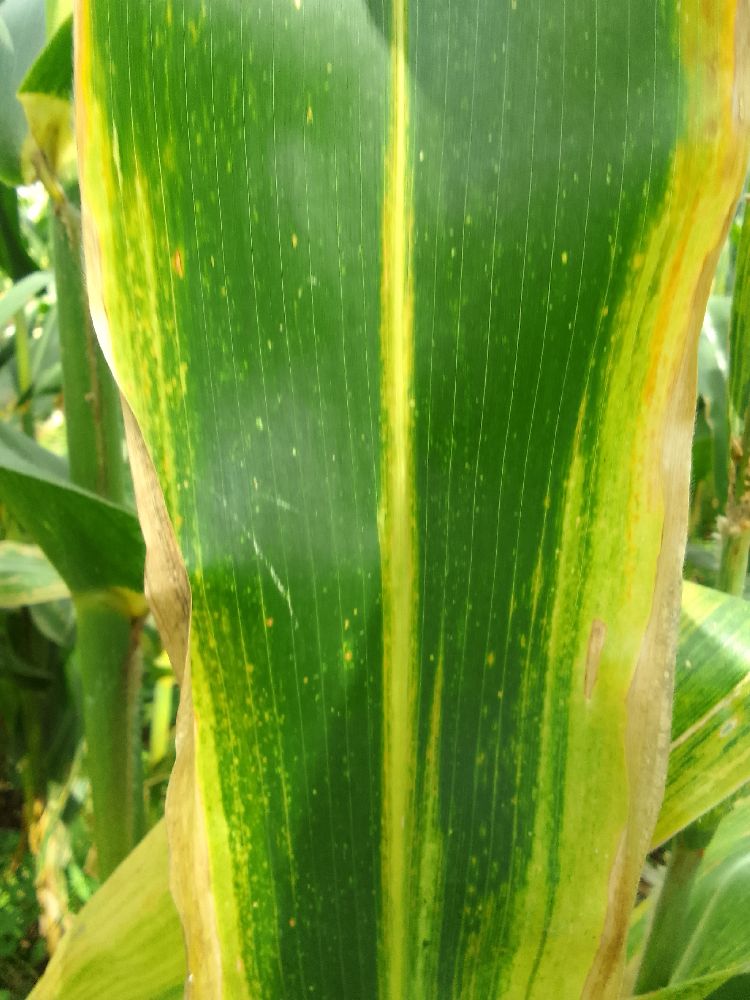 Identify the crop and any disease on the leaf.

maize, maize lethal necrosis
